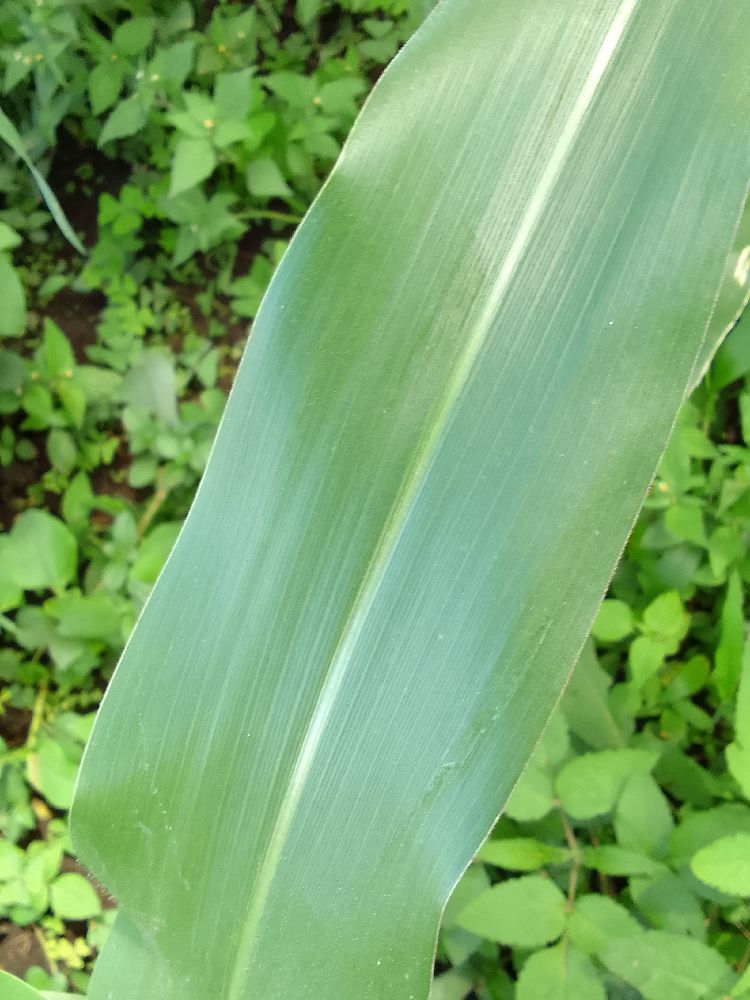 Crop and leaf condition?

maize, healthy
